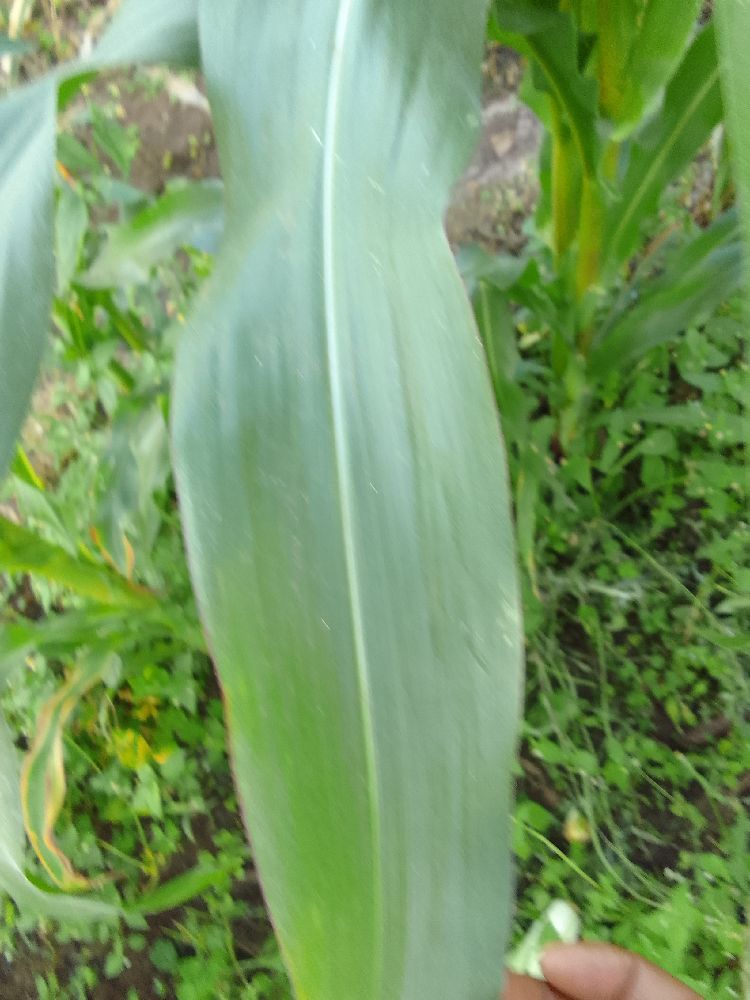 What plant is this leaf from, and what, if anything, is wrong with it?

maize, healthy
